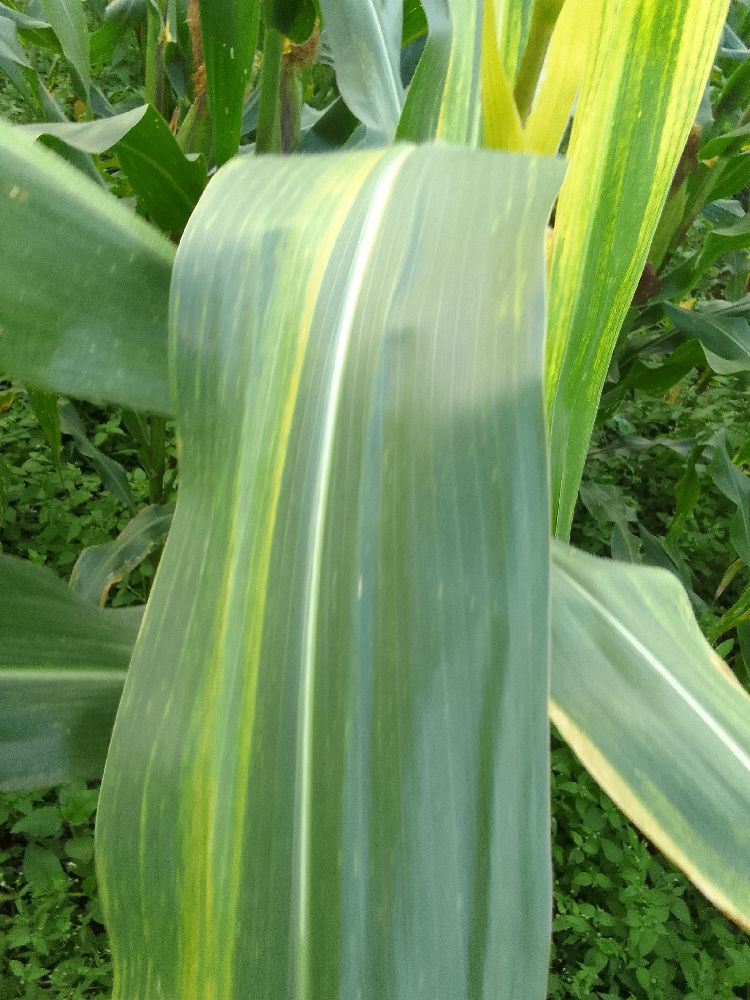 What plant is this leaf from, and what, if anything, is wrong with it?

maize, maize lethal necrosis
